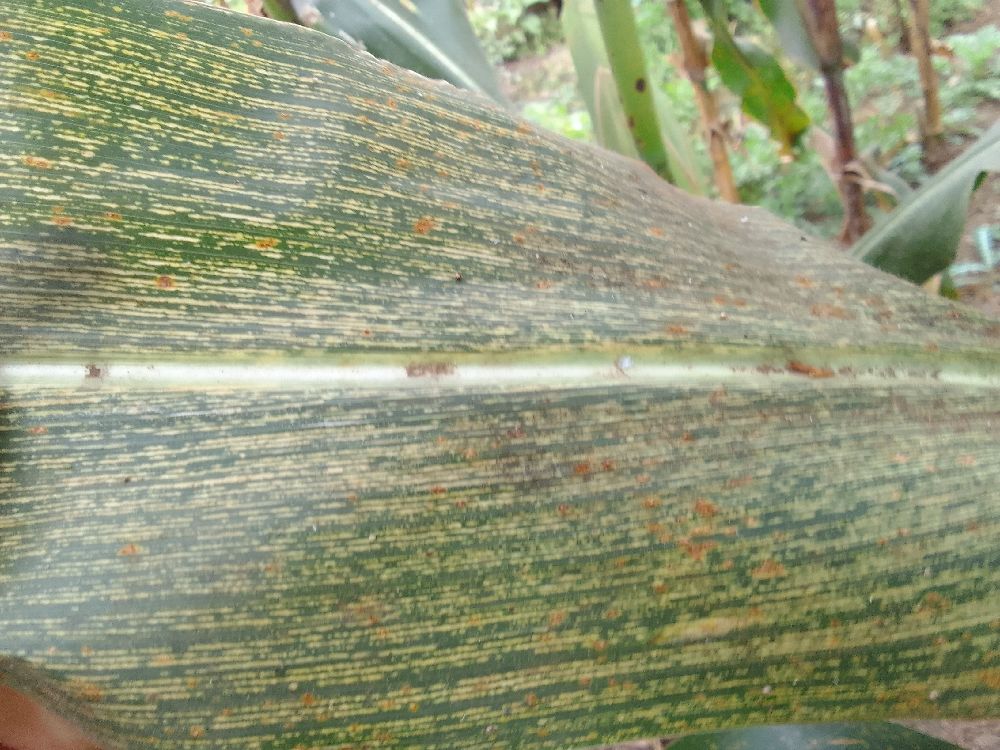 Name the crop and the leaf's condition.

maize, maize streak virus
